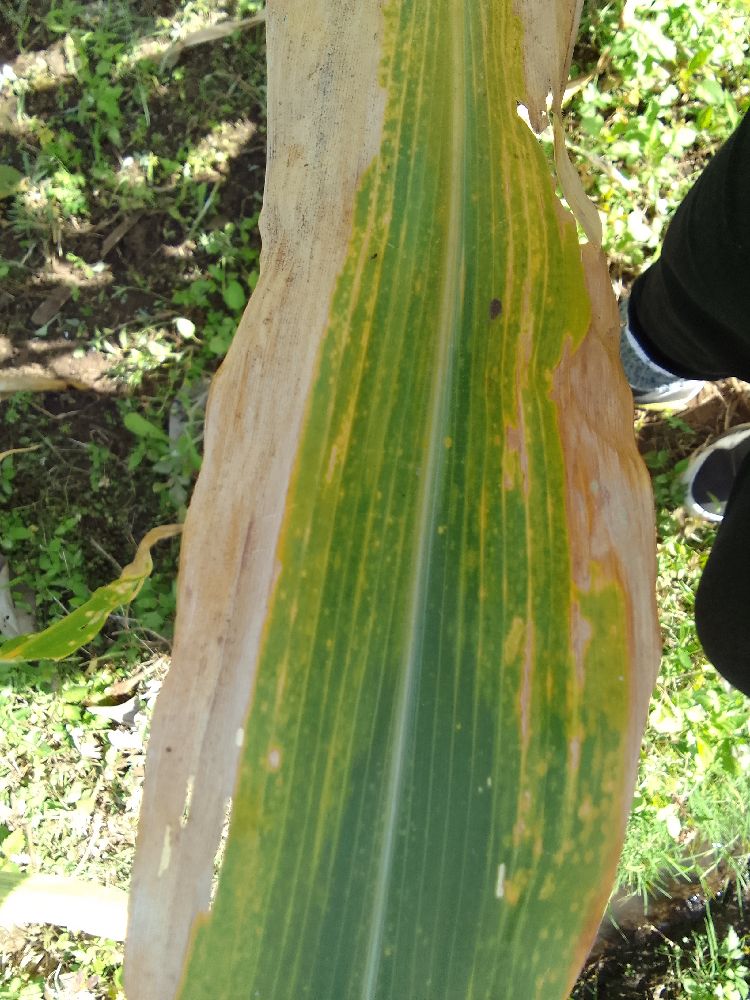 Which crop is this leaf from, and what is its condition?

maize, maize lethal necrosis
